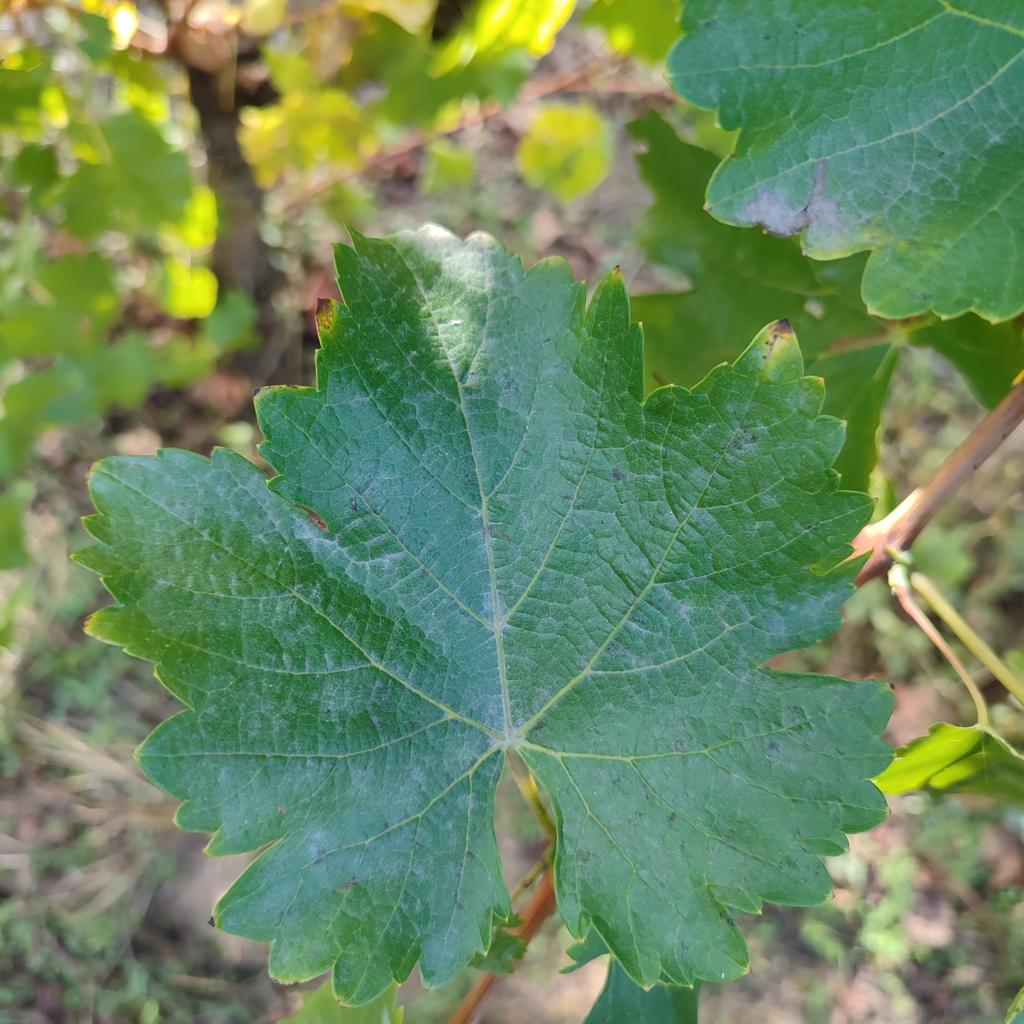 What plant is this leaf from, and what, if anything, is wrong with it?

grapevine, powdery mildew
